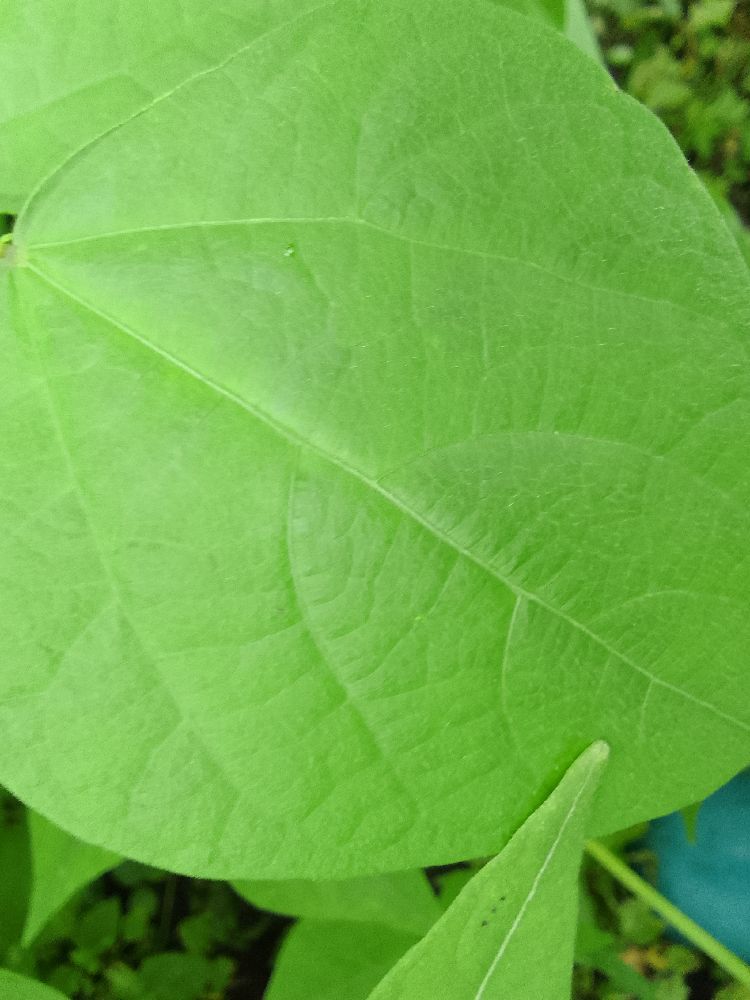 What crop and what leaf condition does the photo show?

common bean, healthy
